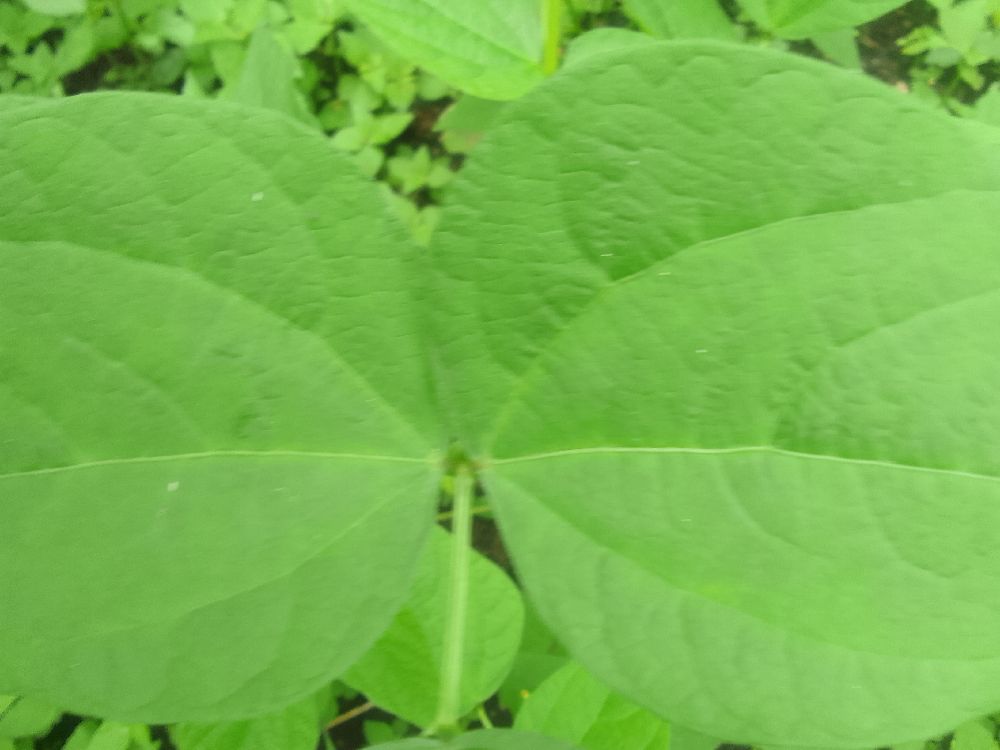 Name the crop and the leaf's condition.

common bean, healthy
